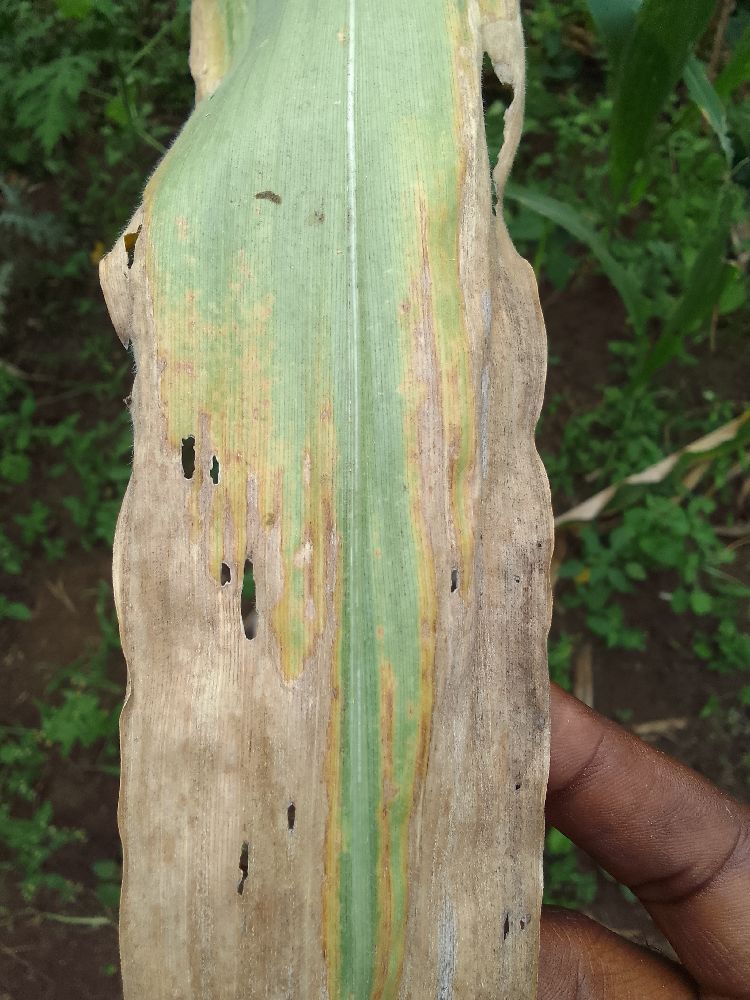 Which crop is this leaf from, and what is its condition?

maize, maize lethal necrosis
